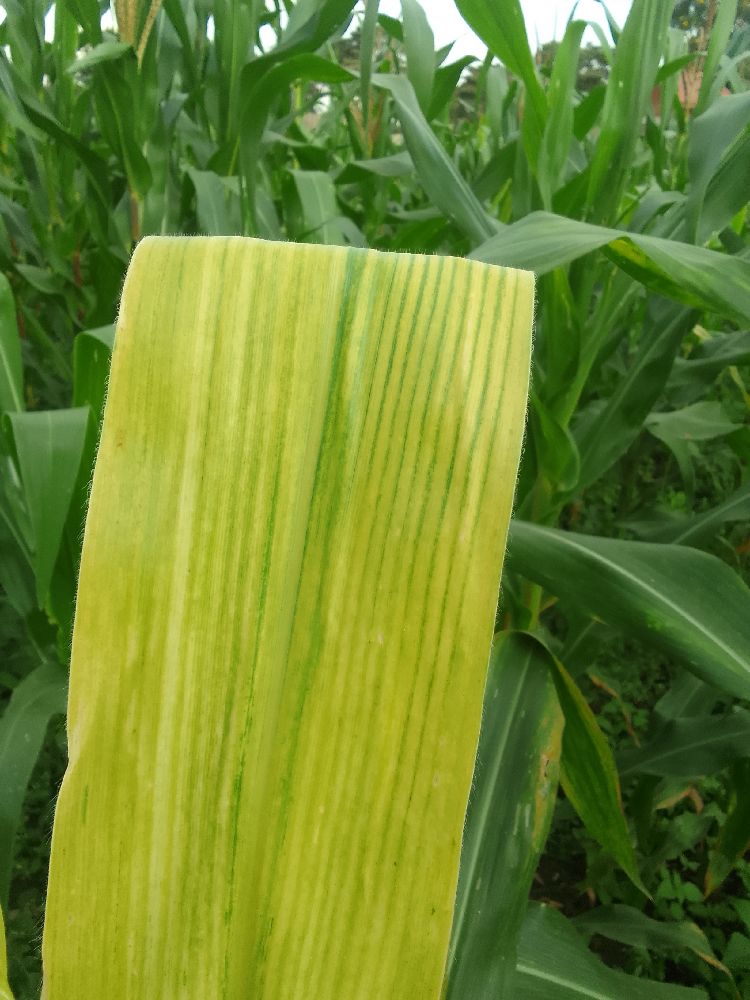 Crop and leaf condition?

maize, maize lethal necrosis
